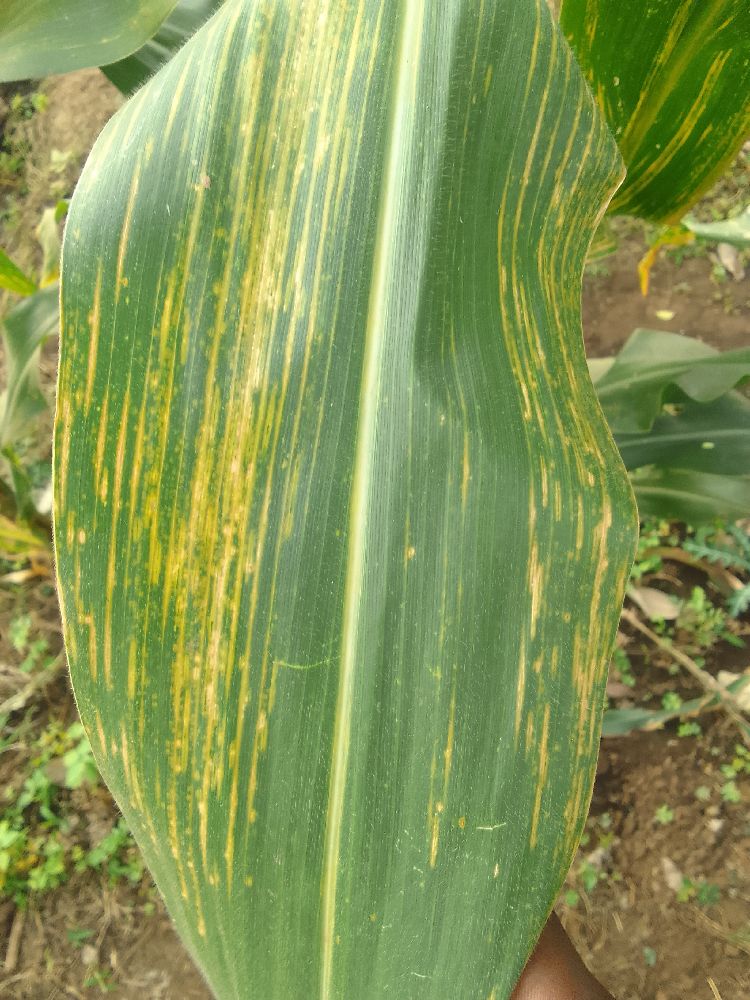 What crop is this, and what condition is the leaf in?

maize, maize streak virus
